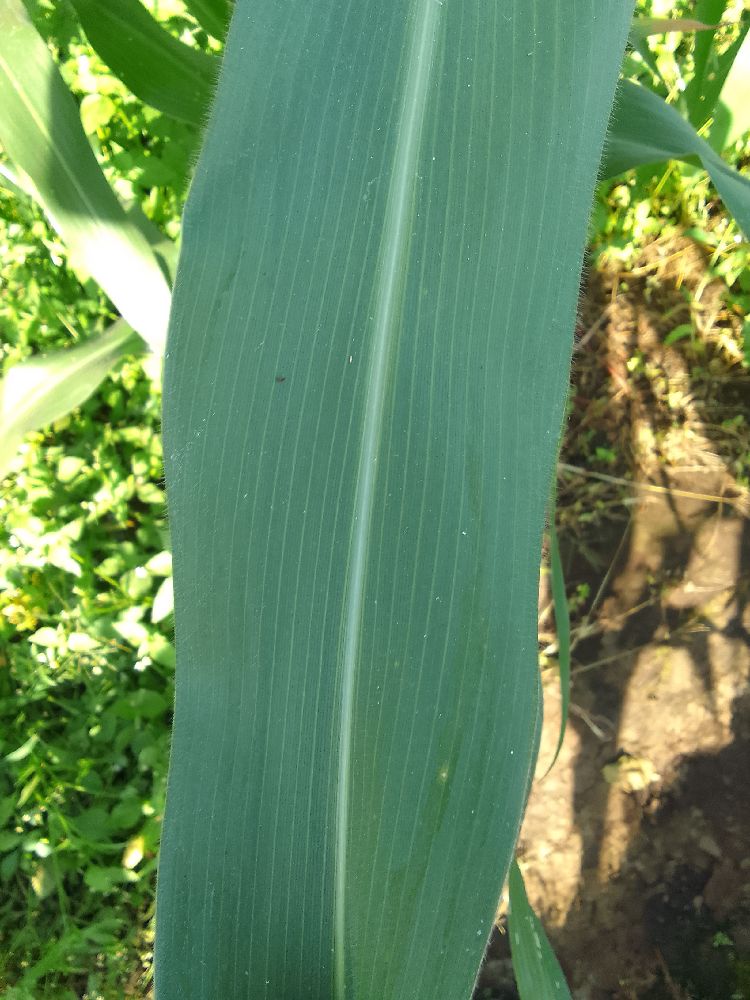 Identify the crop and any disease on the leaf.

maize, healthy
